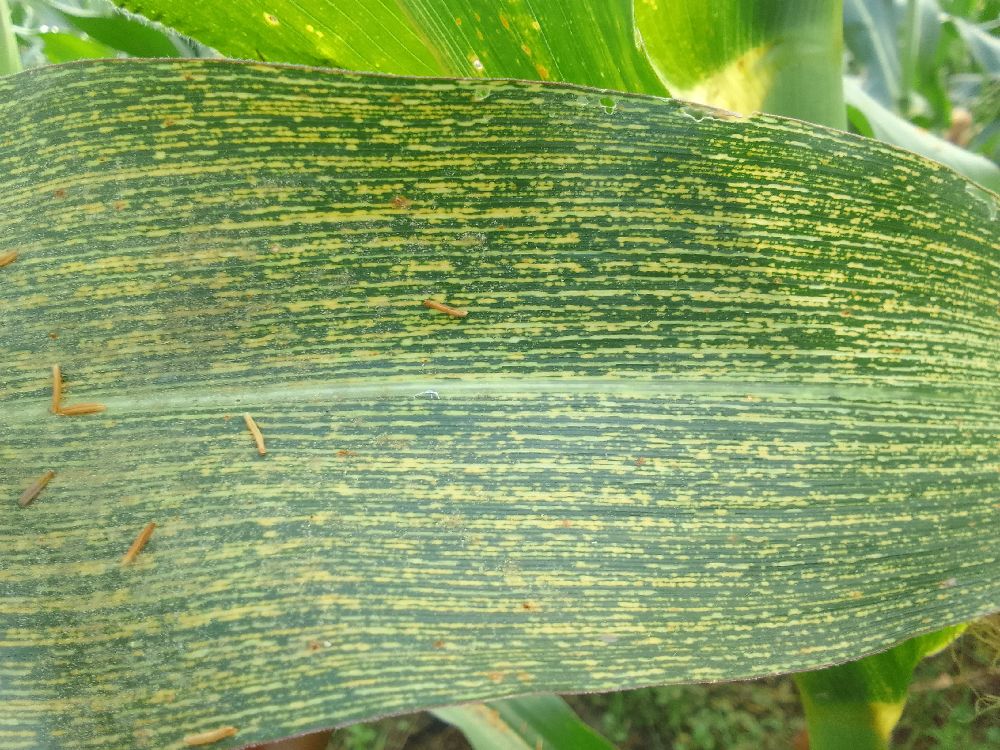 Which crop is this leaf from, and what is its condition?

maize, maize streak virus
